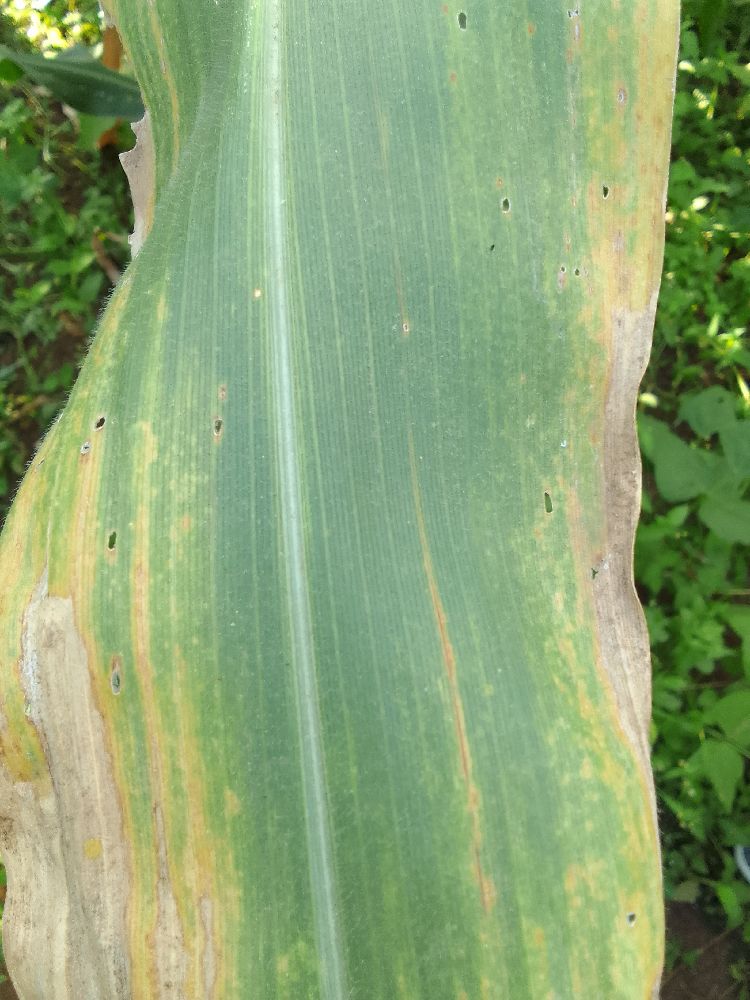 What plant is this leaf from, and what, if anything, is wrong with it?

maize, maize lethal necrosis
